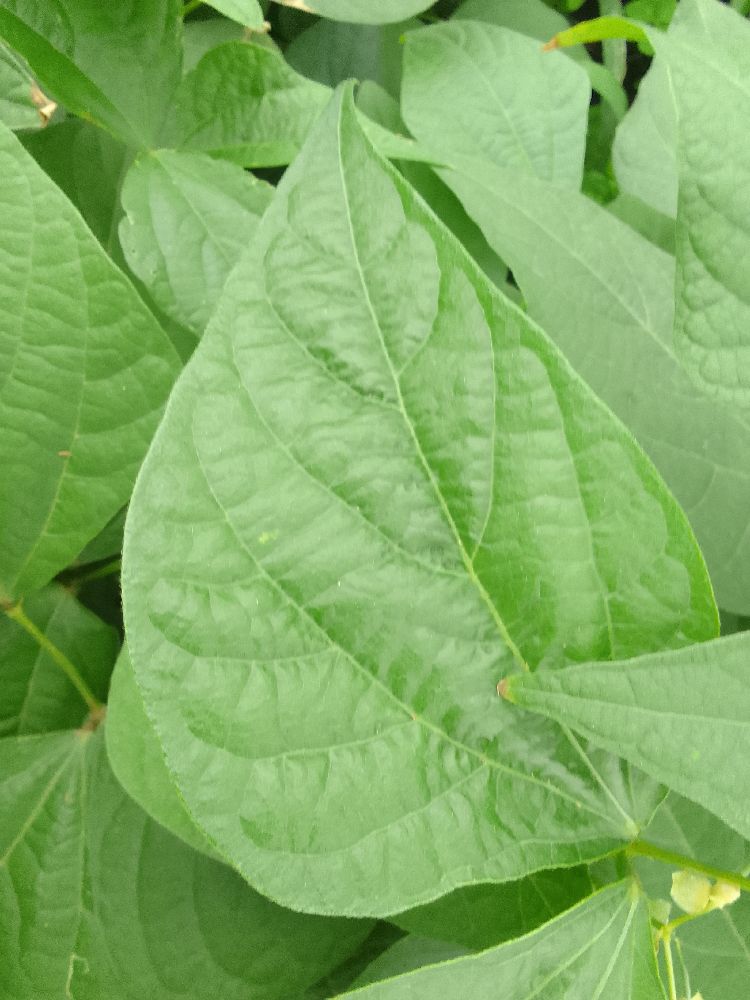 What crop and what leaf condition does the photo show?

common bean, healthy
